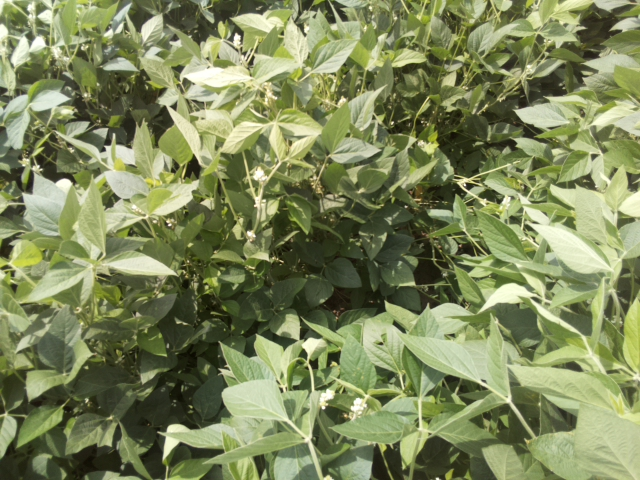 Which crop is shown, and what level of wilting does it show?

soybean, leaflets folding inward at secondary pulvinus with no turgor loss in leaflets or petioles
